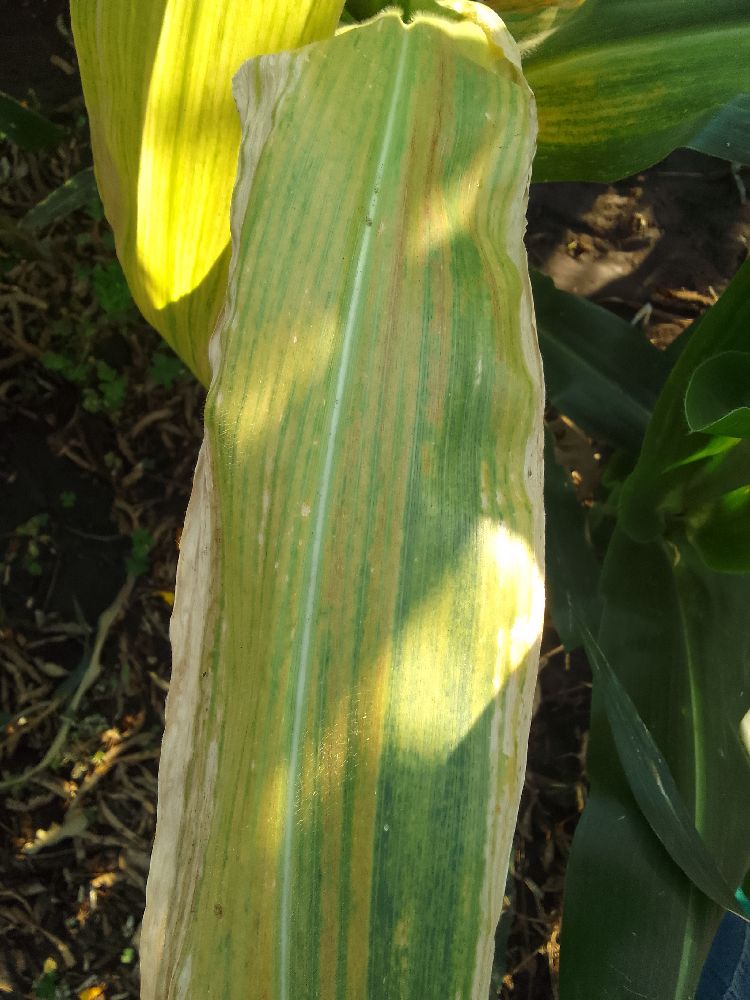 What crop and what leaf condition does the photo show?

maize, maize lethal necrosis
